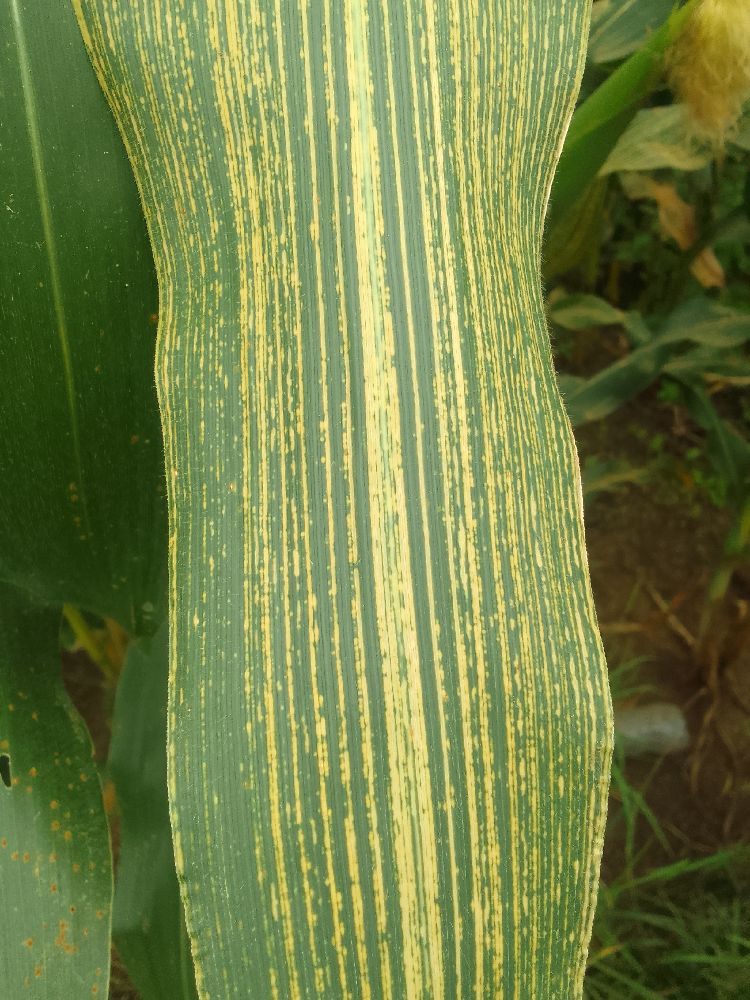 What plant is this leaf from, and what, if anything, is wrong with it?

maize, maize streak virus
